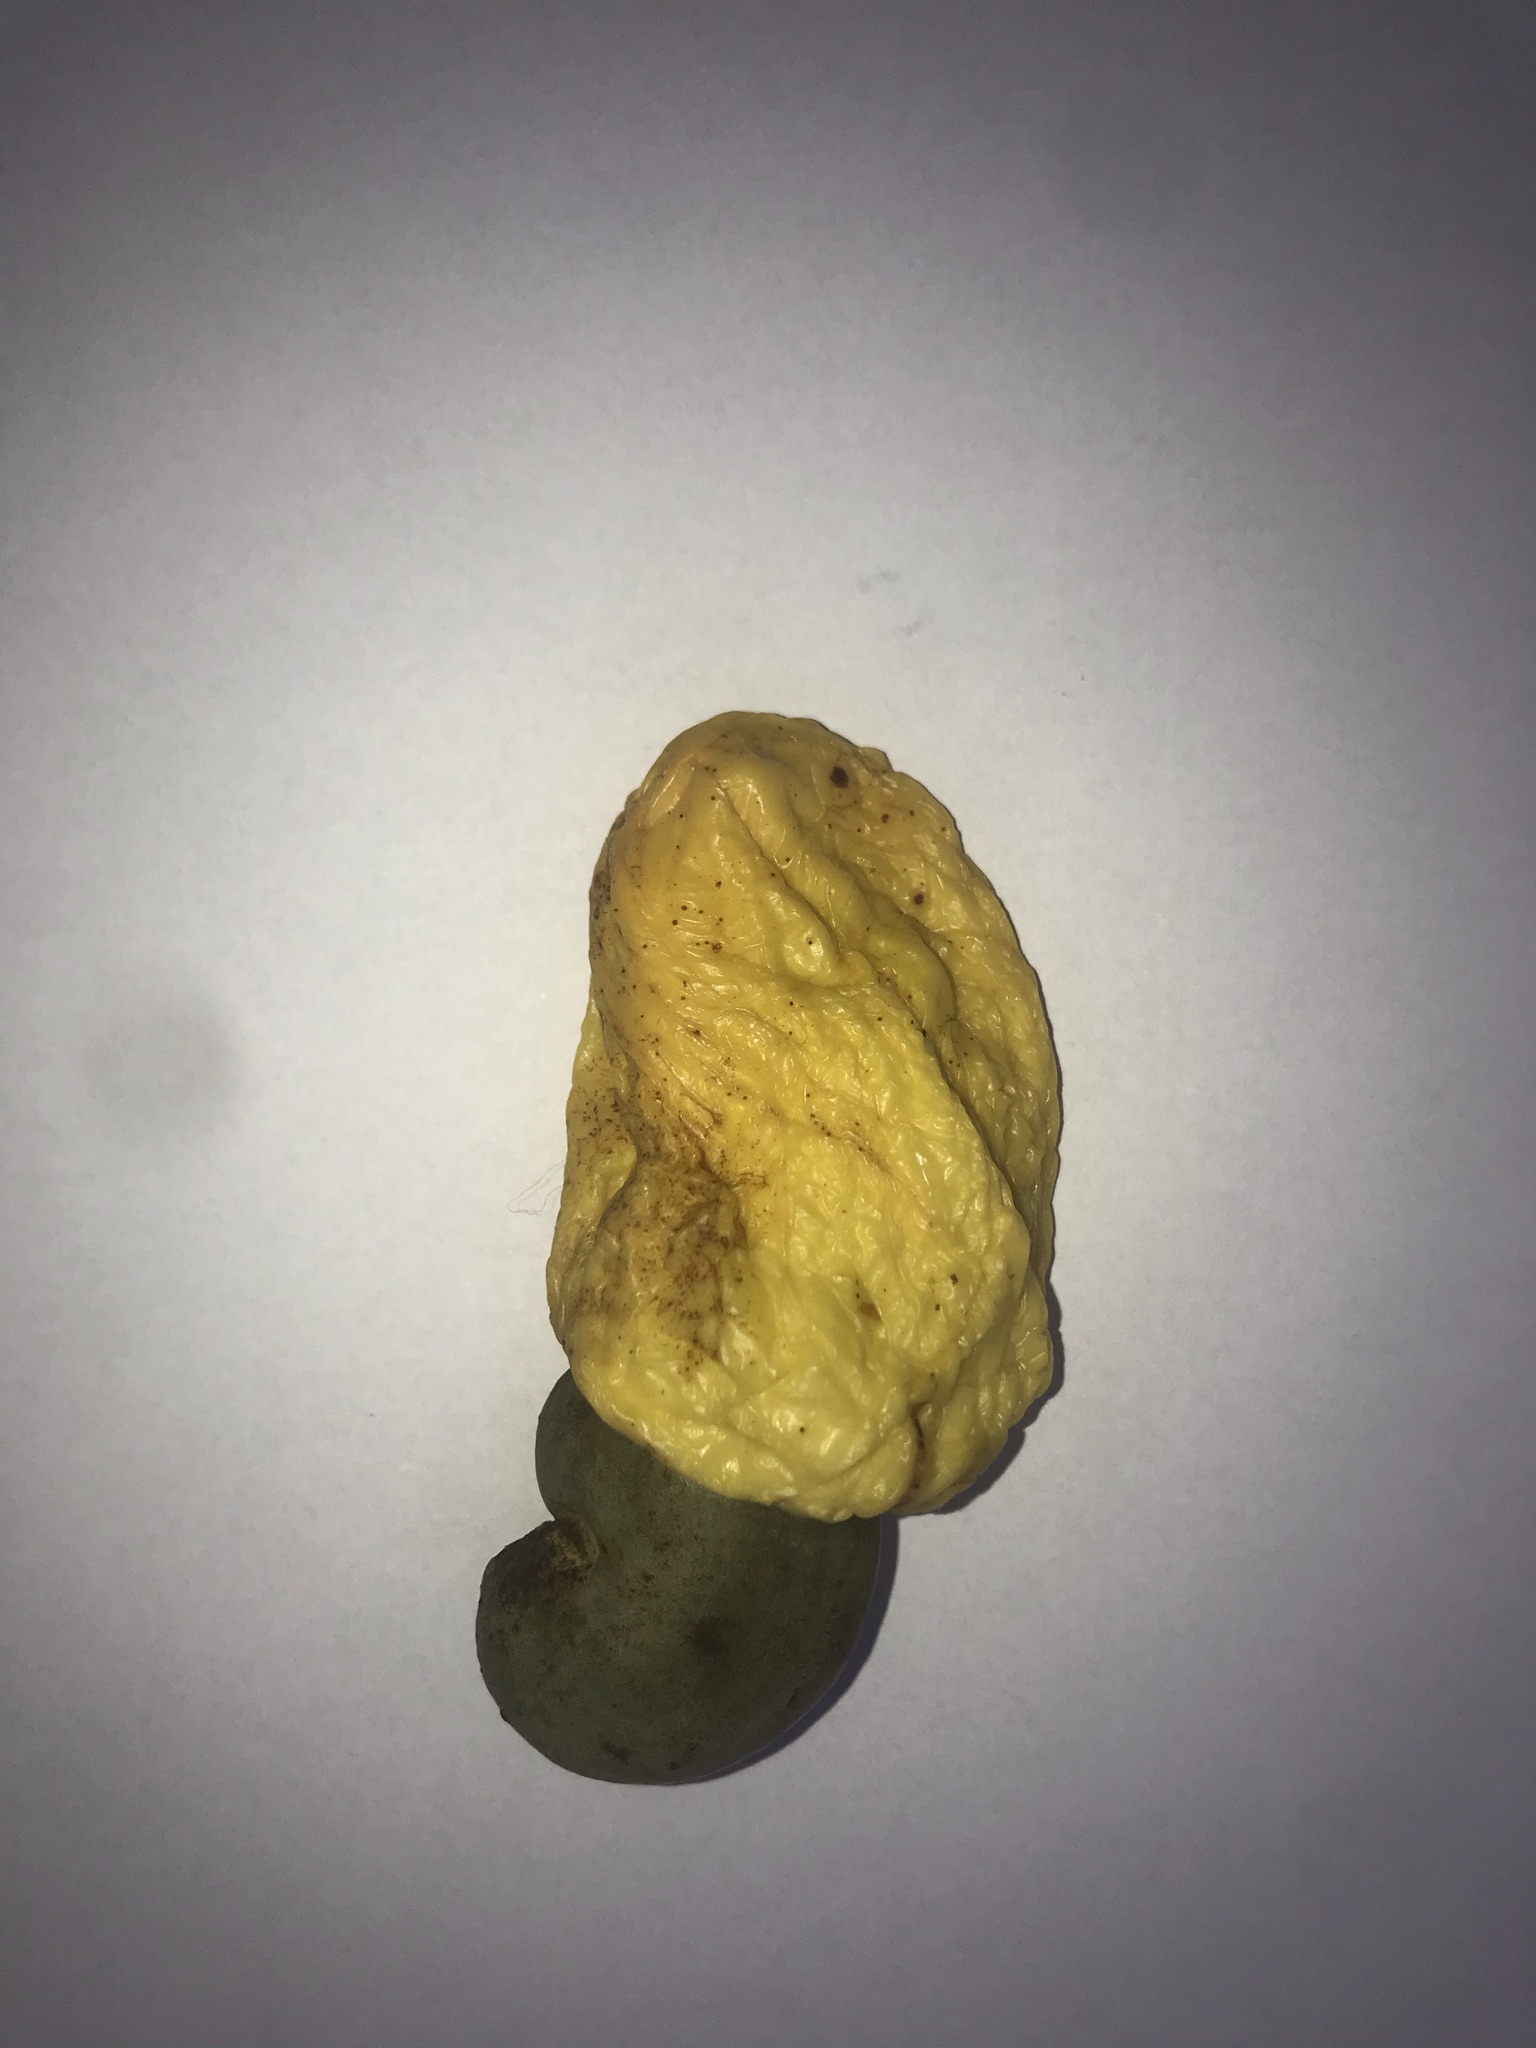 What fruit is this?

caju amarelo
